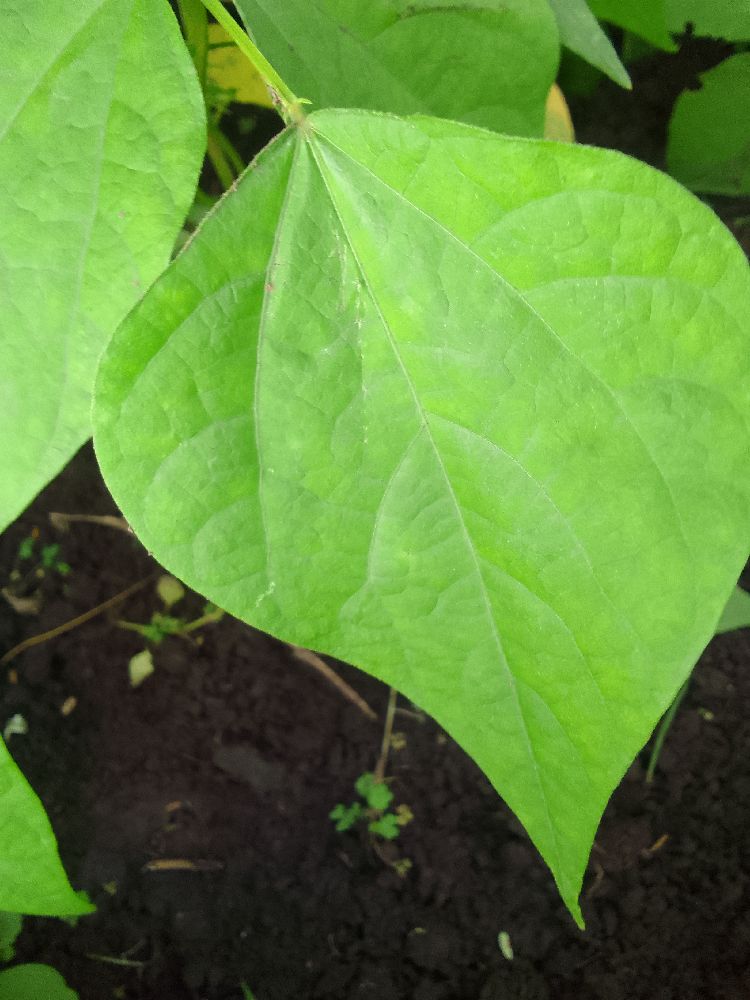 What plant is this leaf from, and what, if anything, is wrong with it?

common bean, healthy
